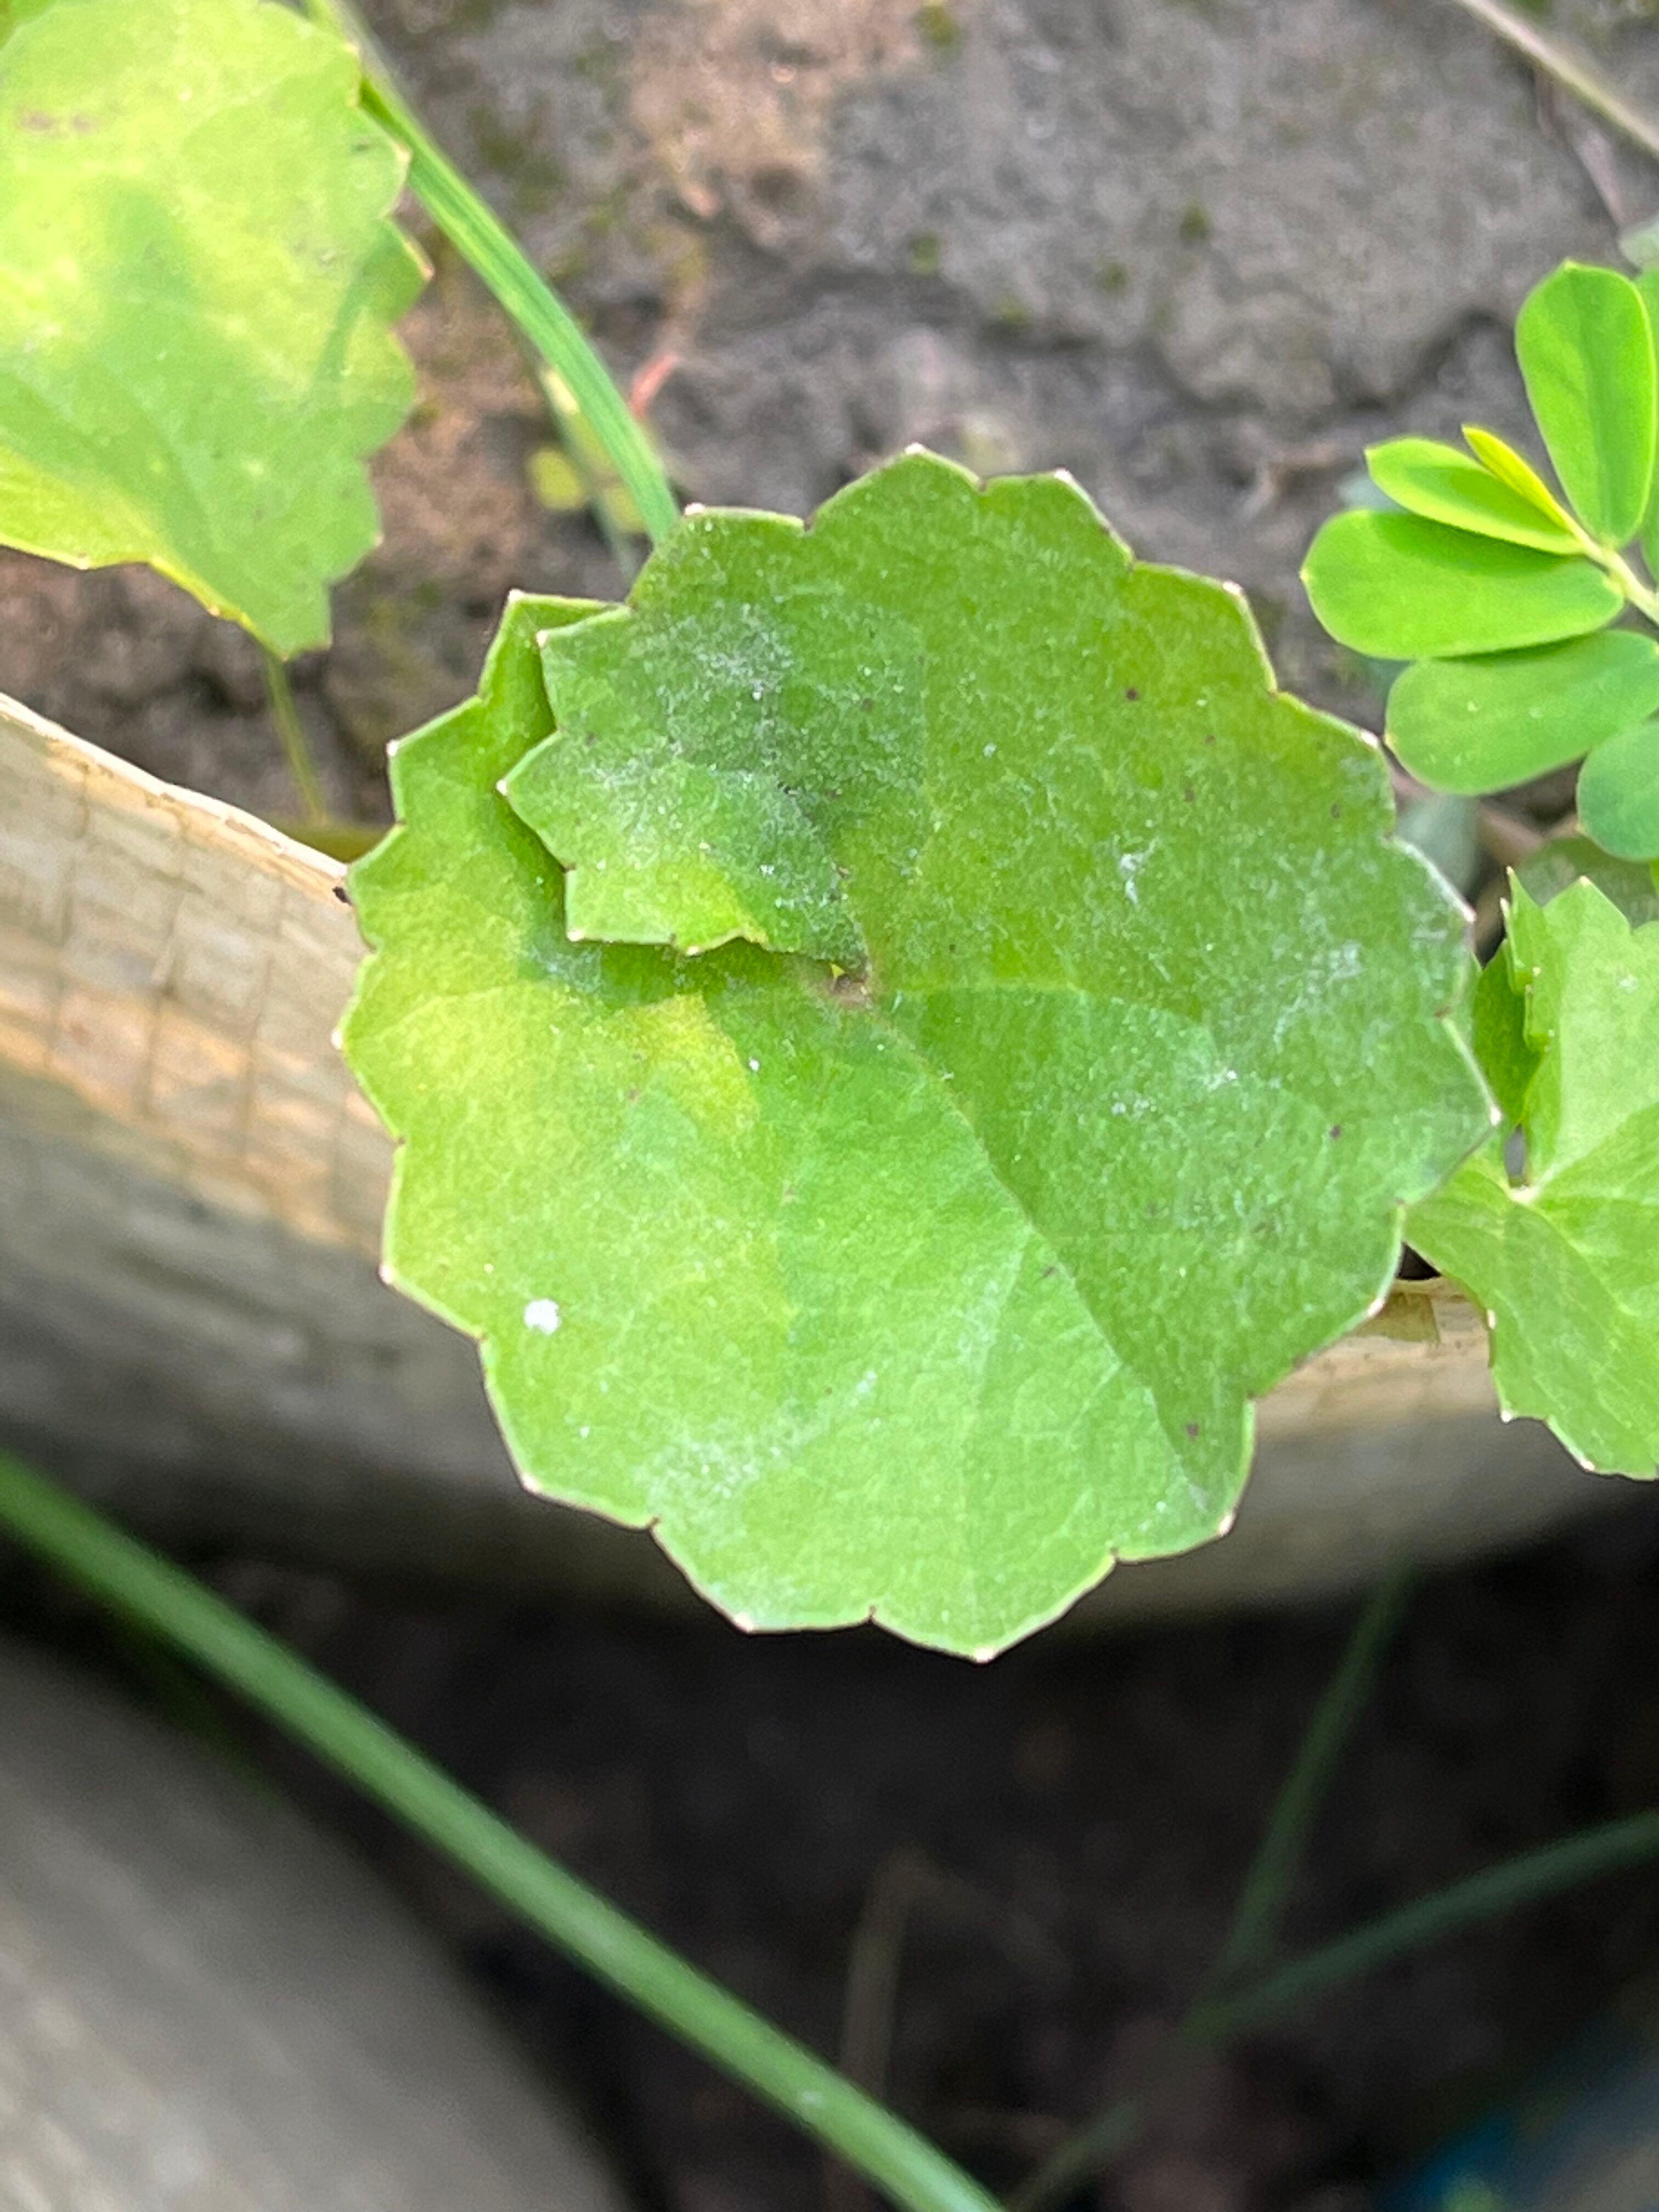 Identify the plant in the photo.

thankuni
